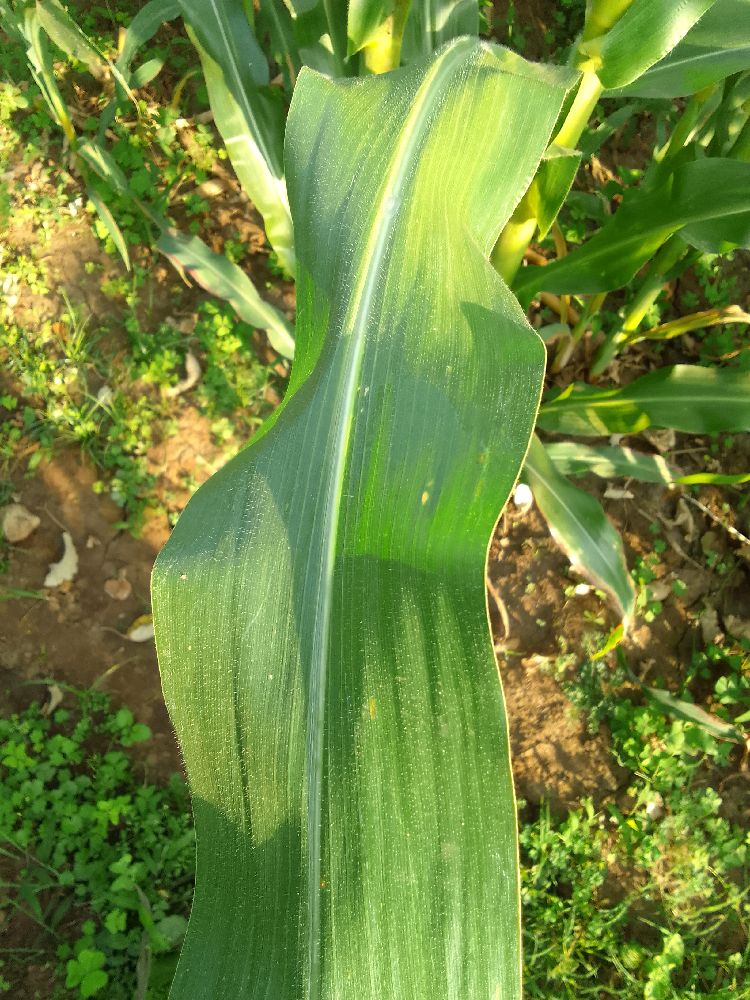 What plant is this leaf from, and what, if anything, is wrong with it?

maize, healthy
